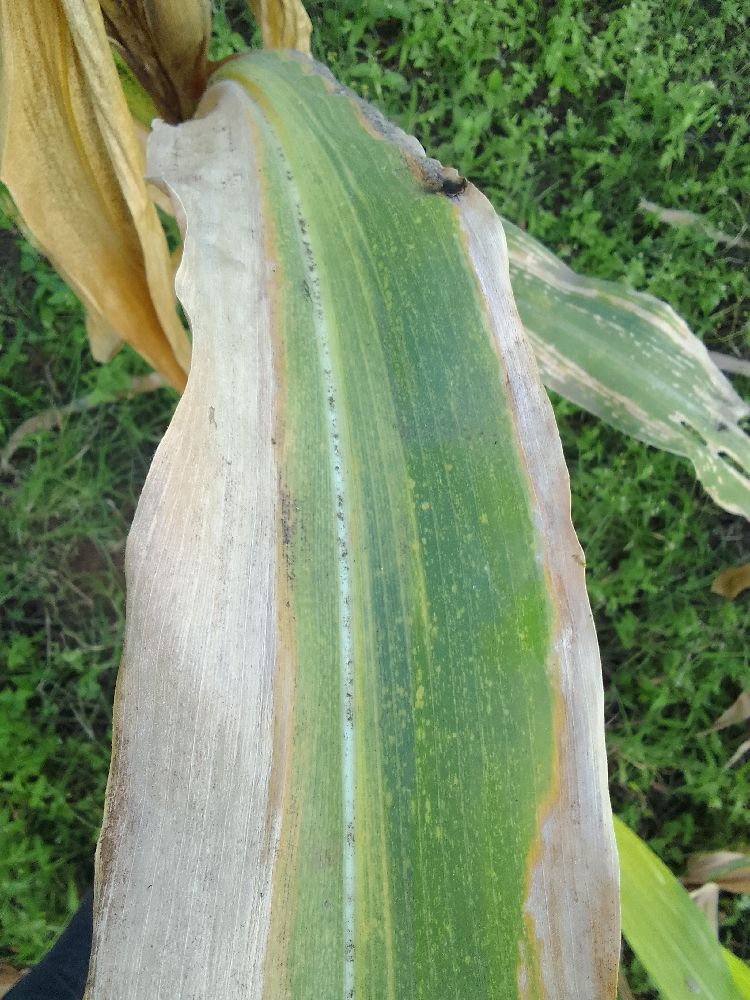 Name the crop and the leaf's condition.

maize, maize lethal necrosis
